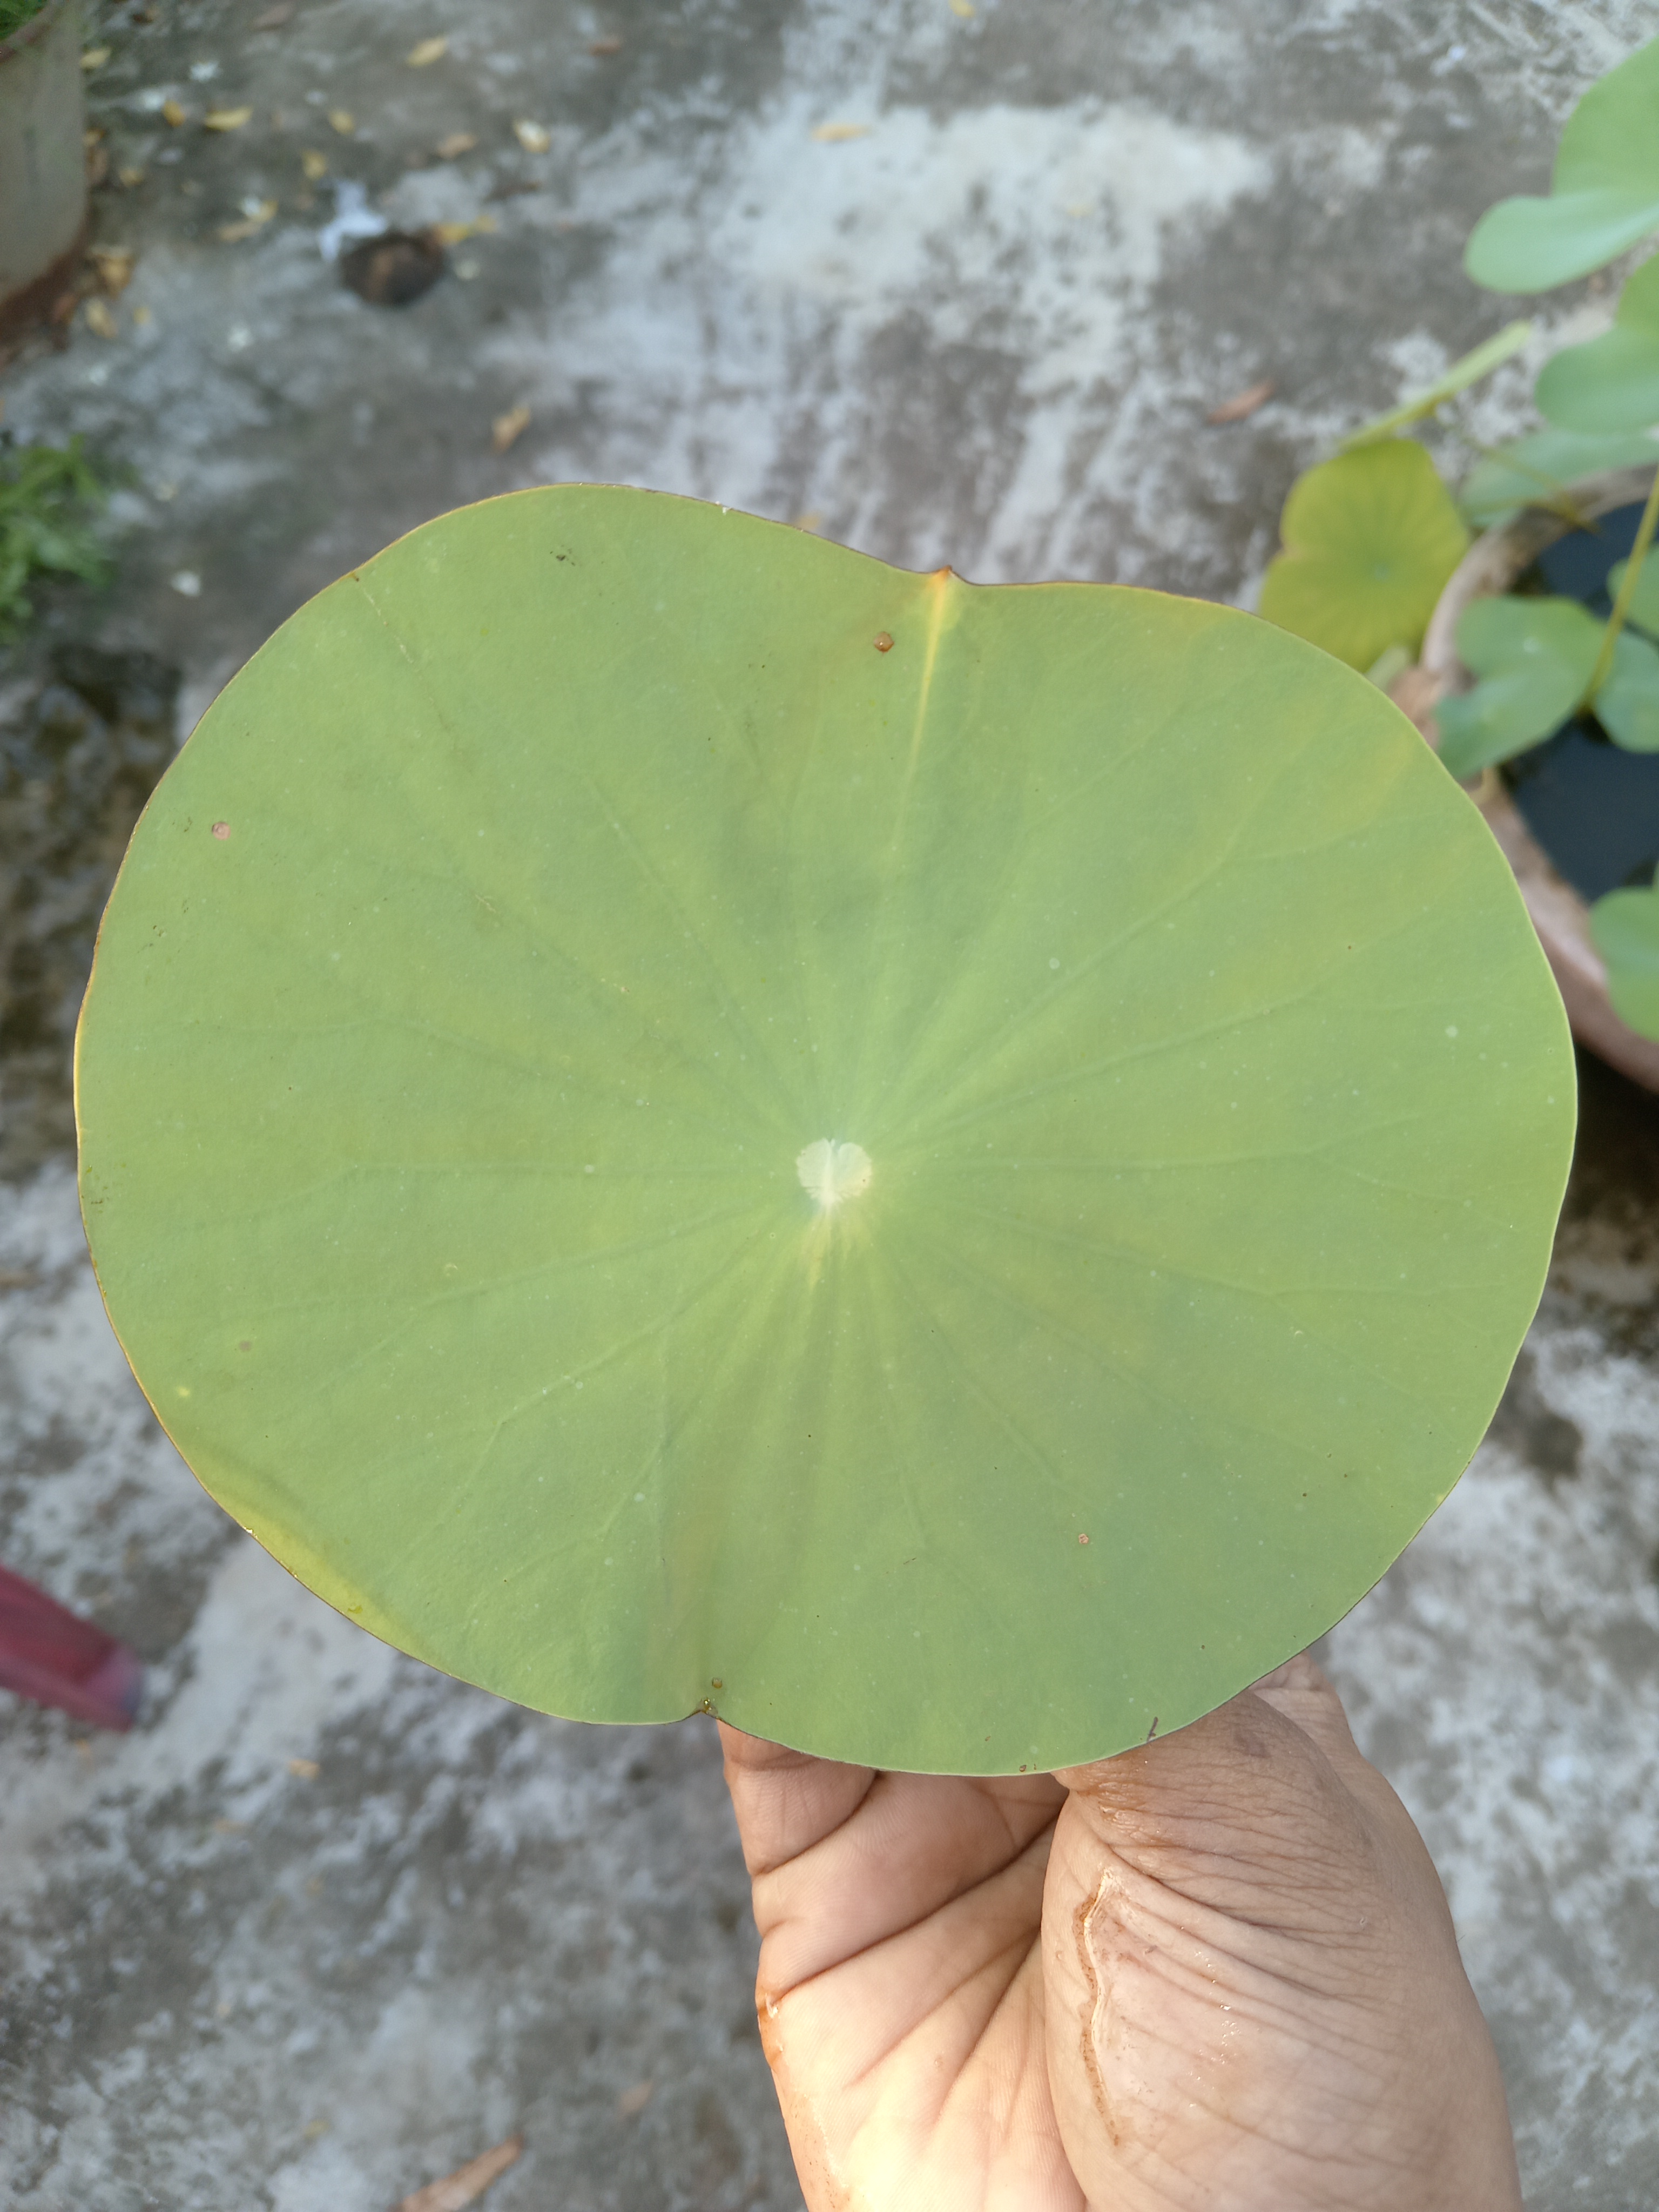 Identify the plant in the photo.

lotus
